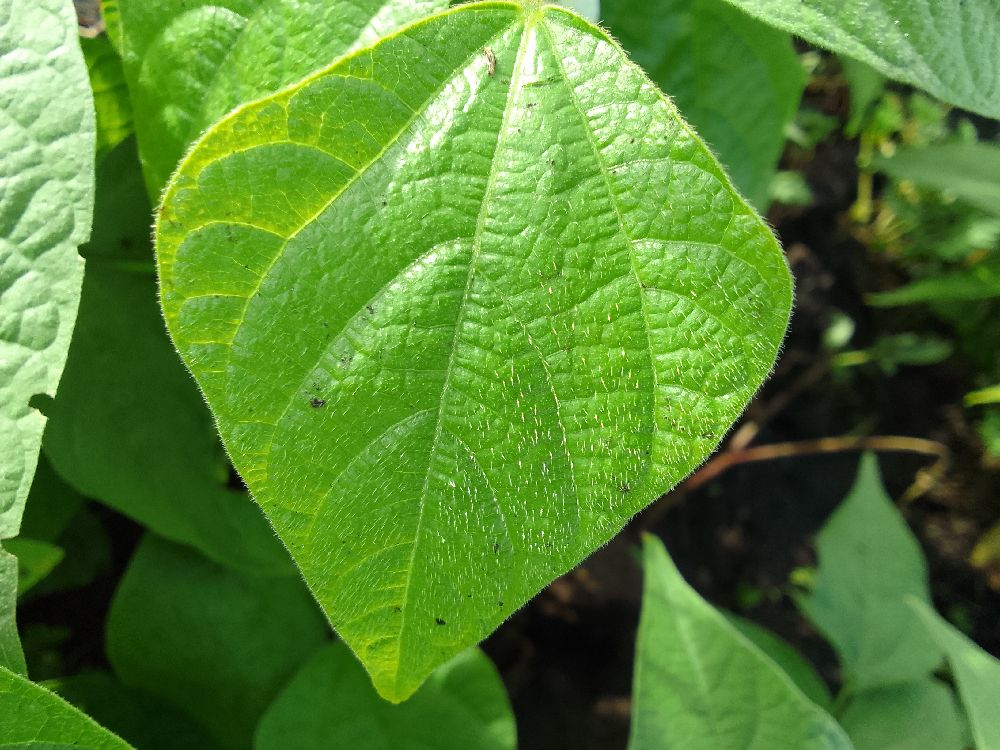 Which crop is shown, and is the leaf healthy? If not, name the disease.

common bean, healthy
